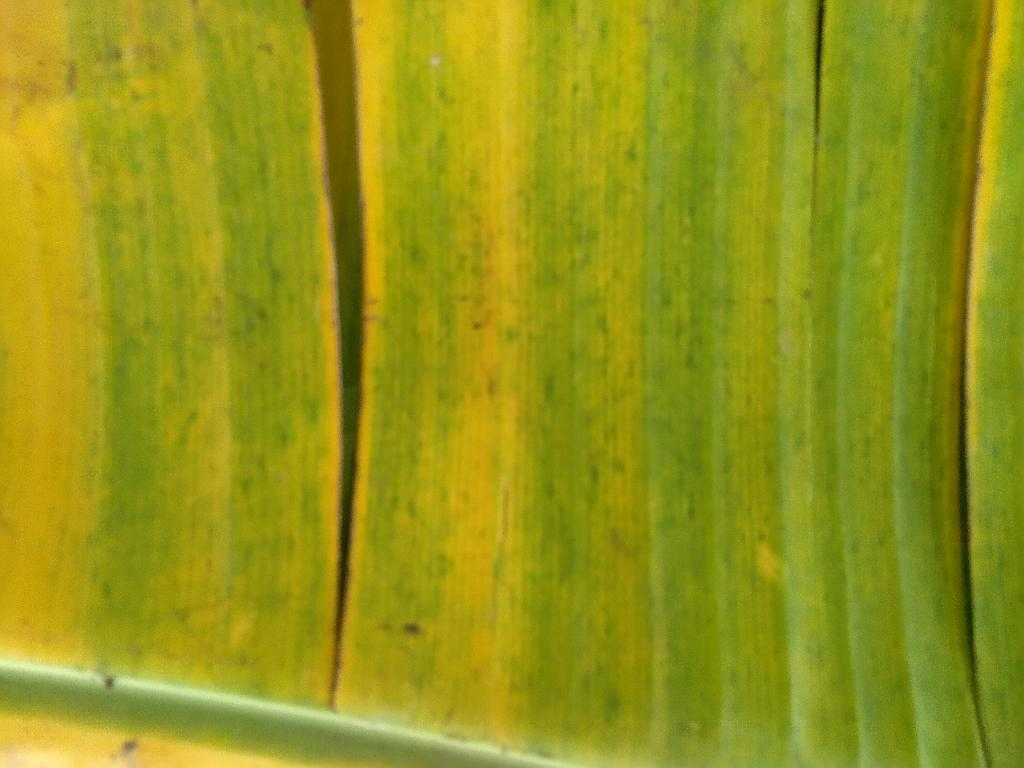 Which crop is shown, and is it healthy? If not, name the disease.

banana, fusarium wilt race 1
